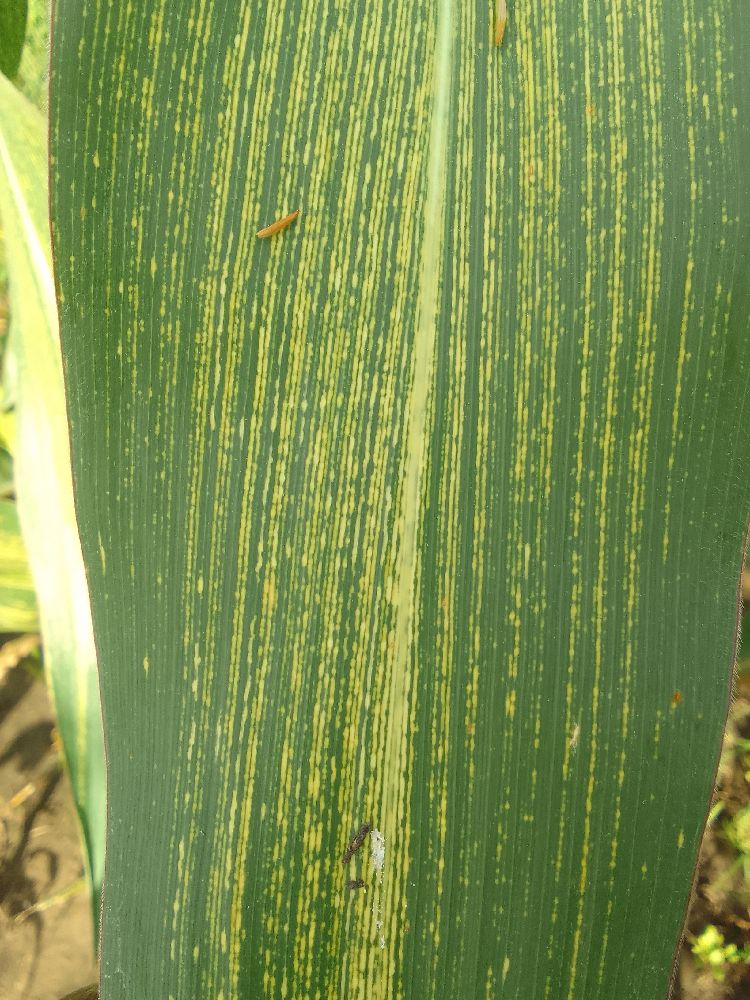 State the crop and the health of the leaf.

maize, maize streak virus
